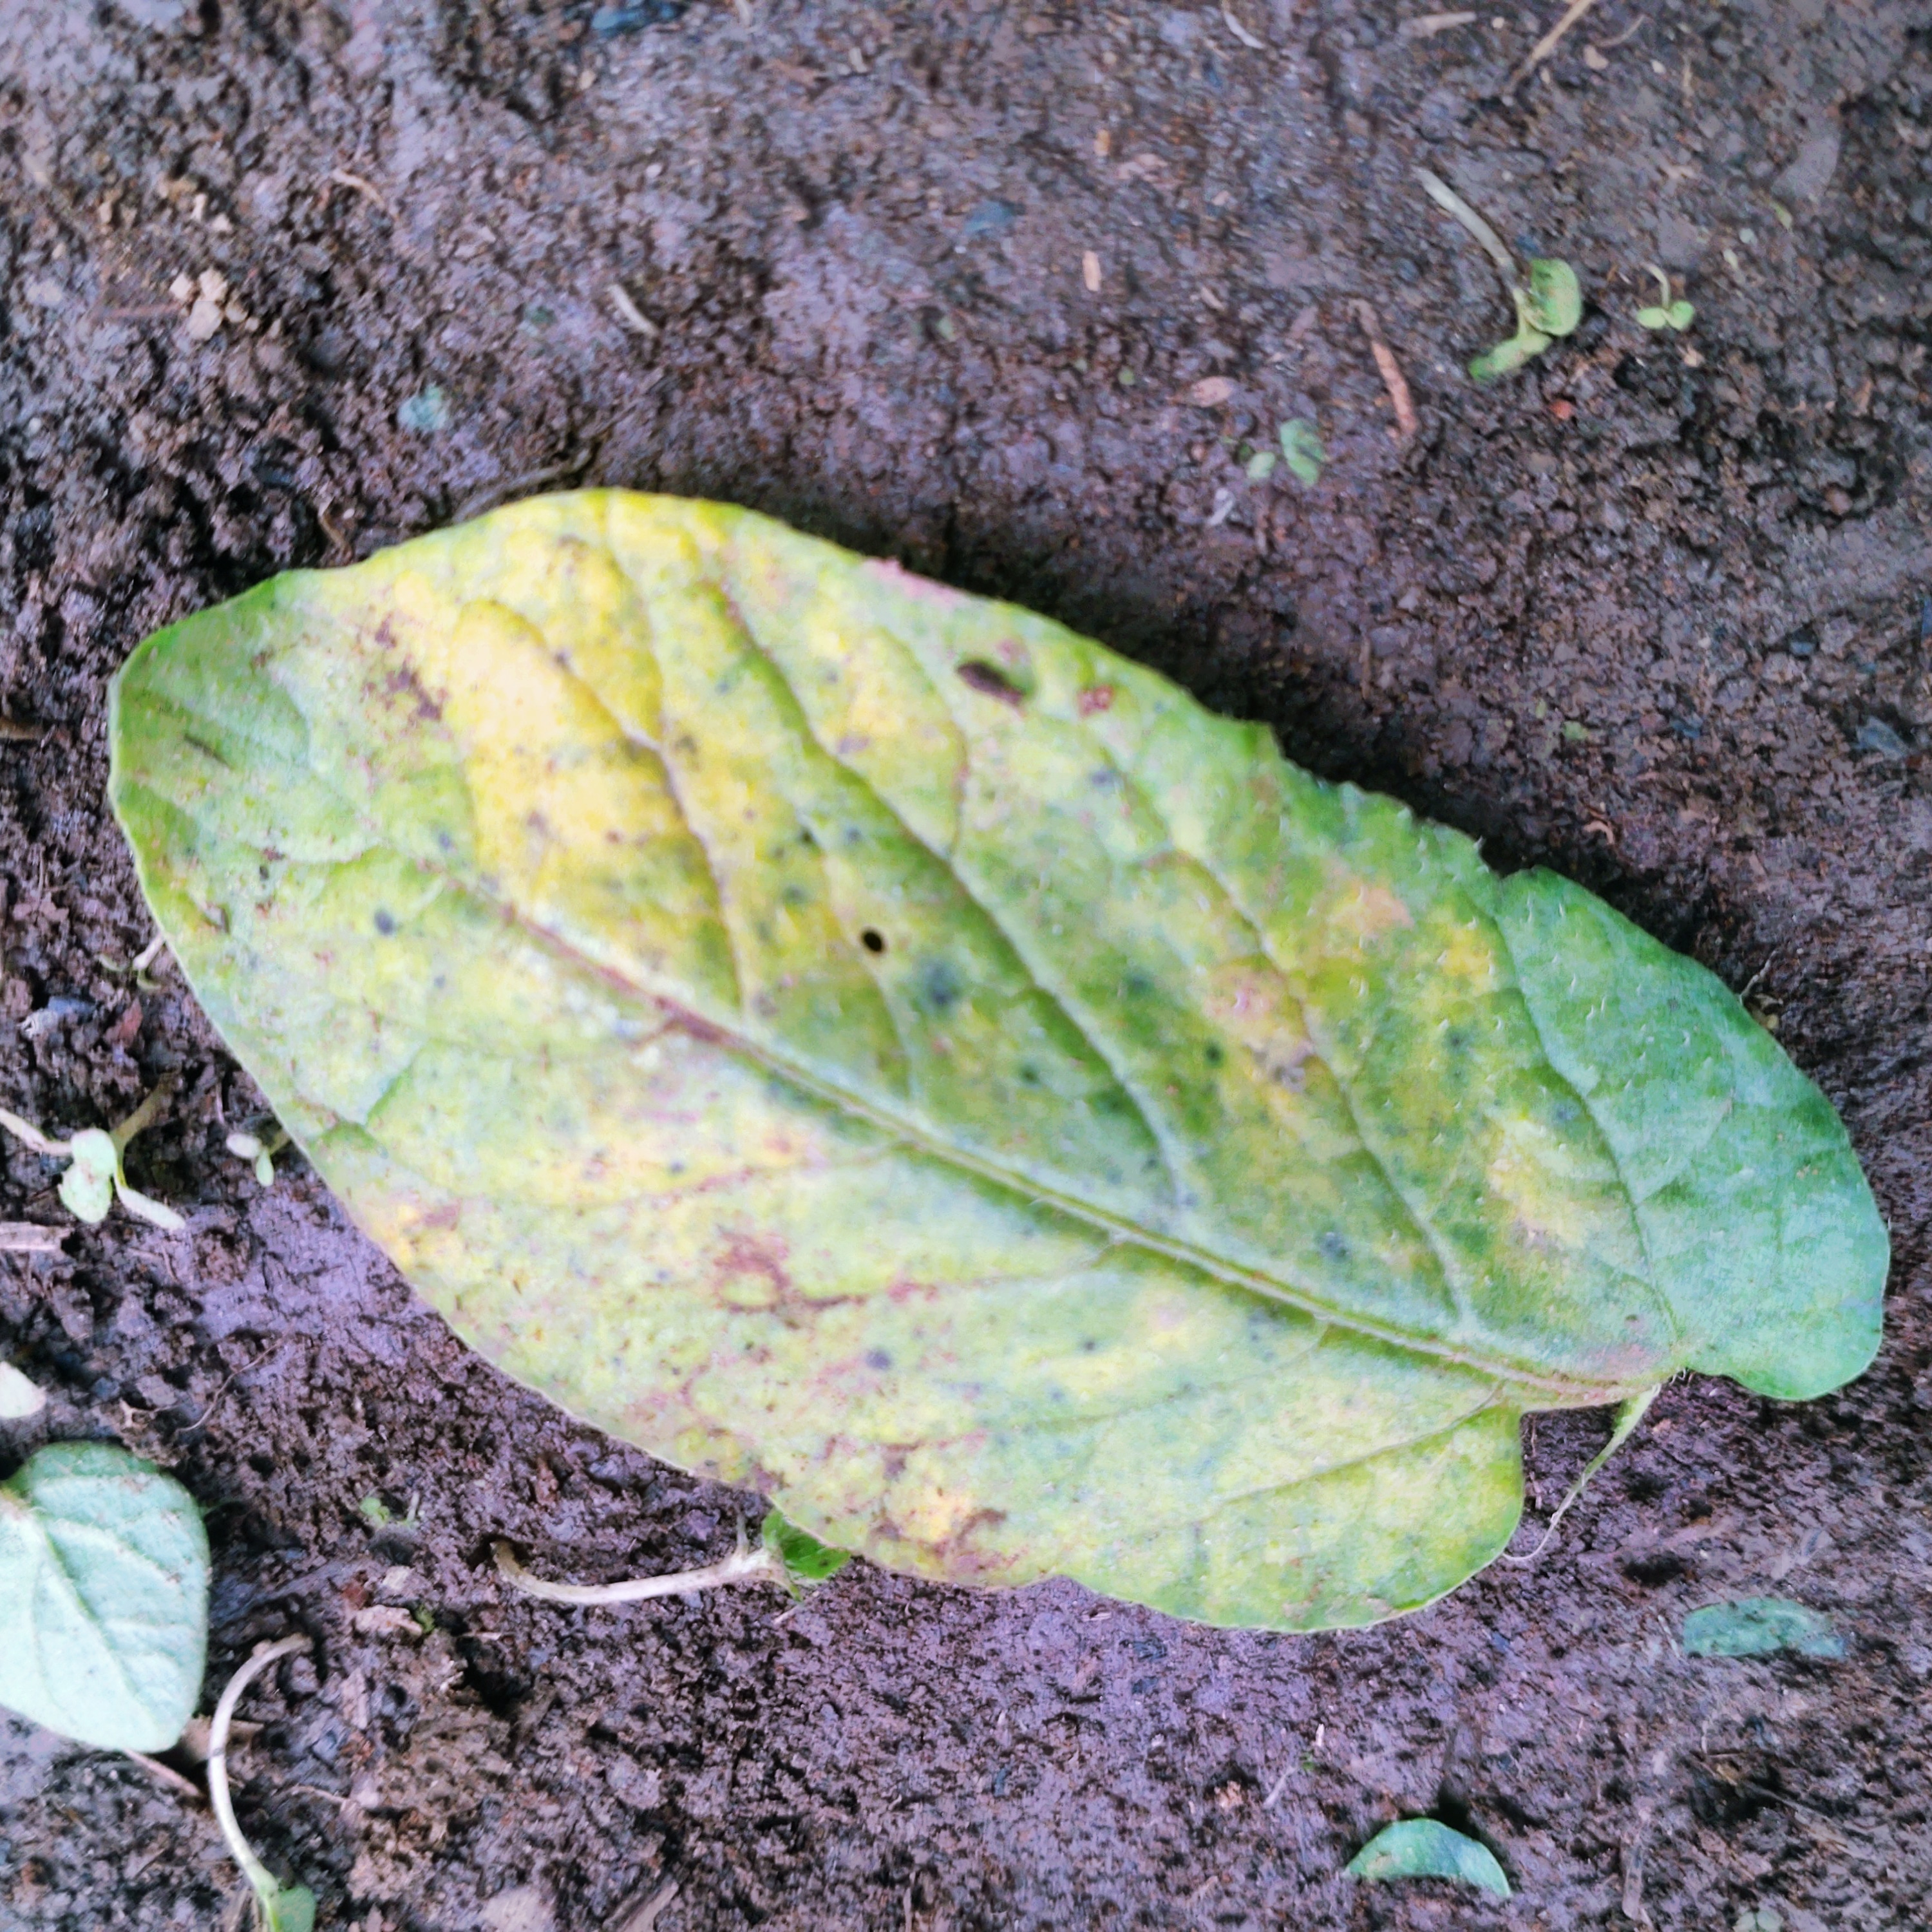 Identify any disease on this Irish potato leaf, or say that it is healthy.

late blight
